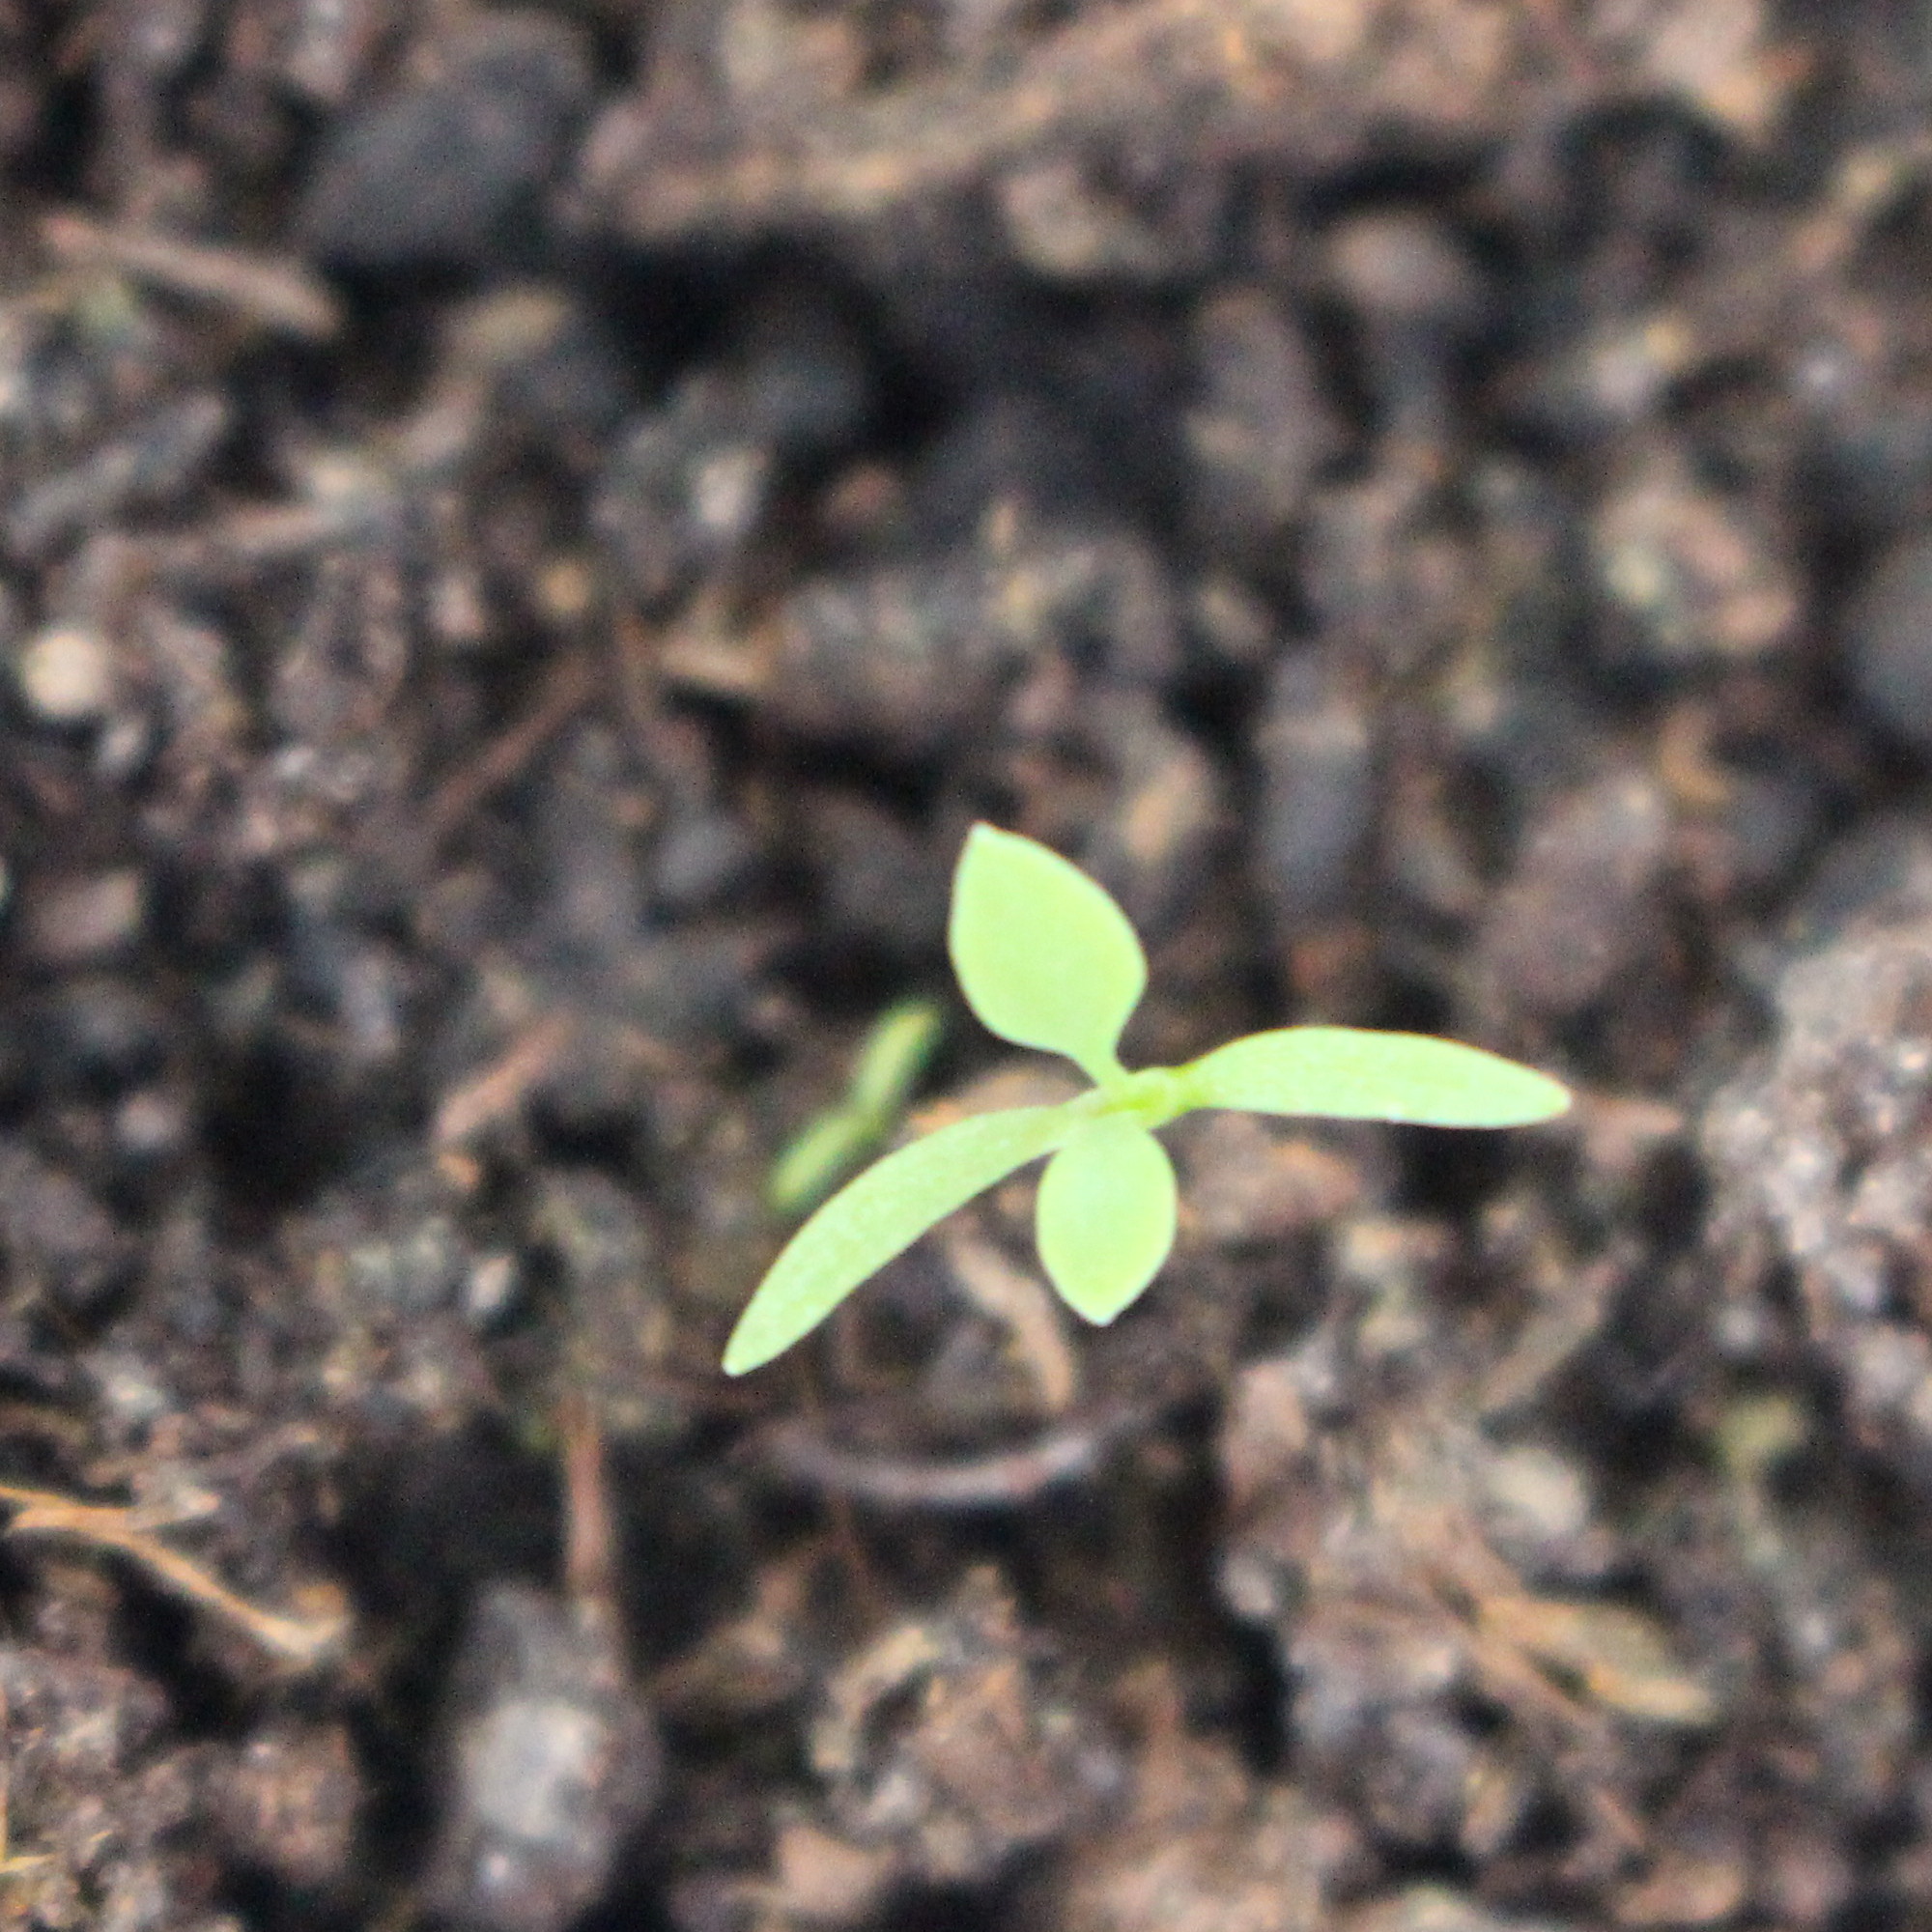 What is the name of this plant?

Papaver rhoeas
